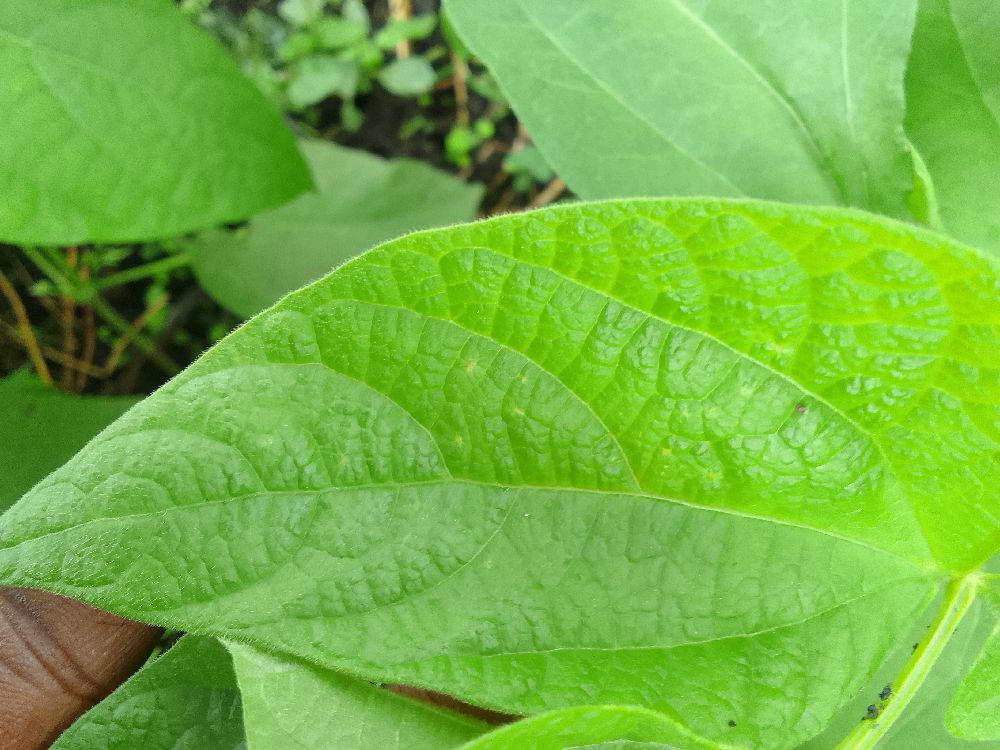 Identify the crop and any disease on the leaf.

common bean, healthy
